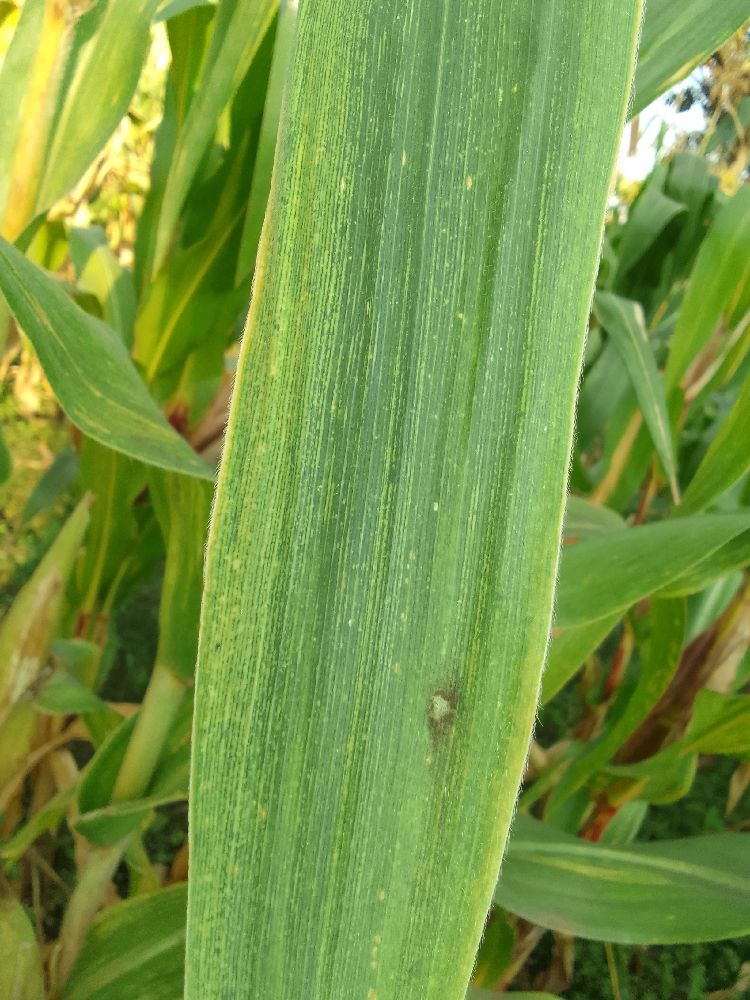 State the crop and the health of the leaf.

maize, maize lethal necrosis
